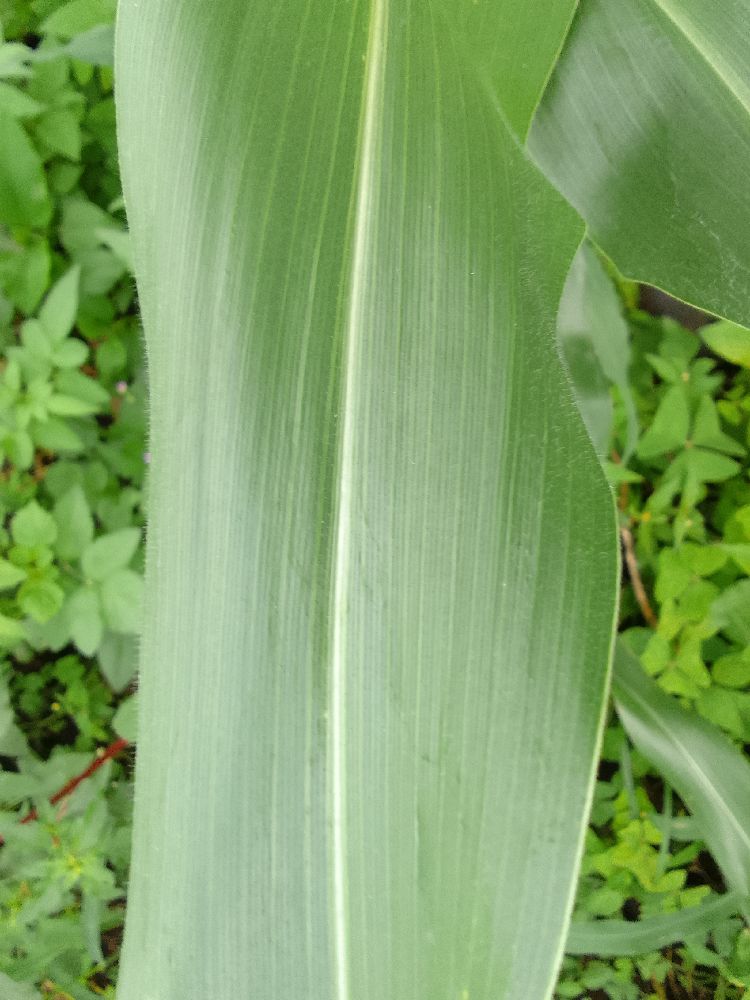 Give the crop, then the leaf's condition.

maize, healthy
